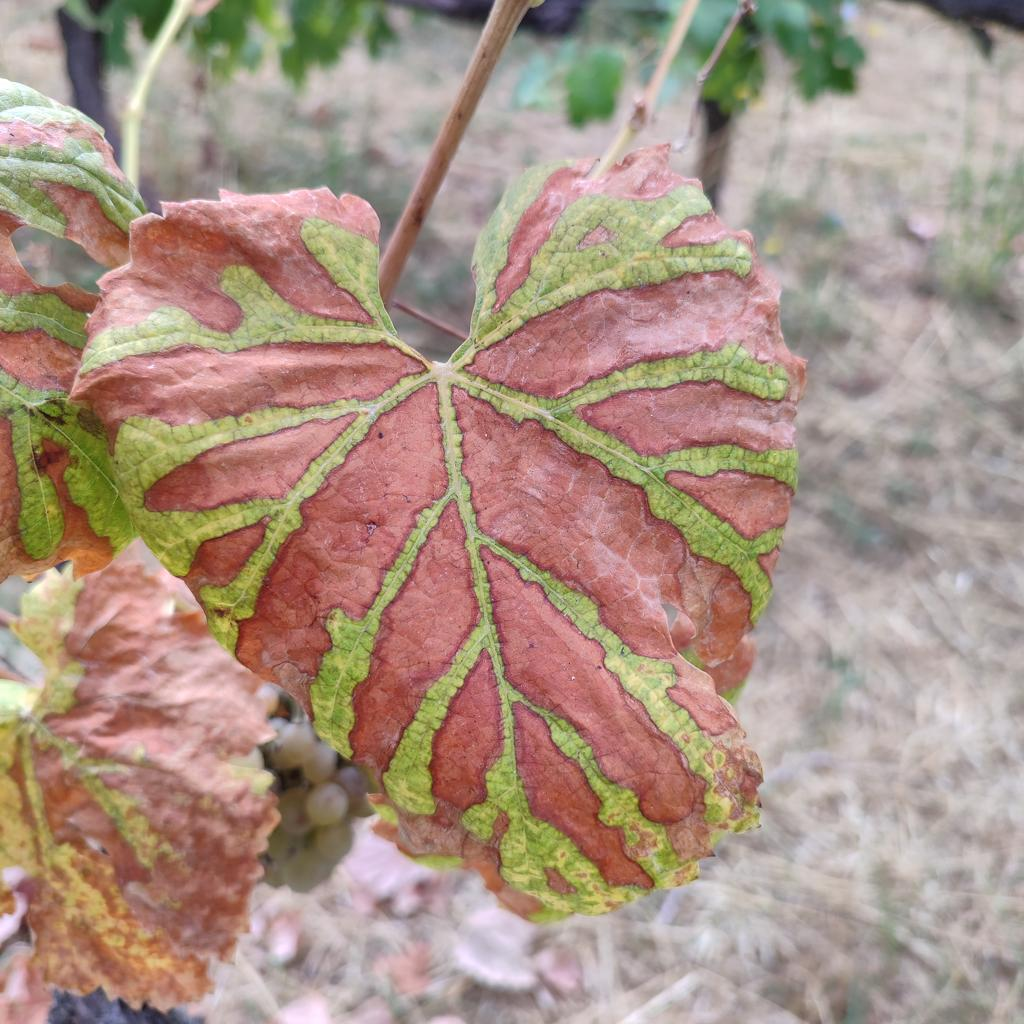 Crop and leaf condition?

grapevine, esca complex
